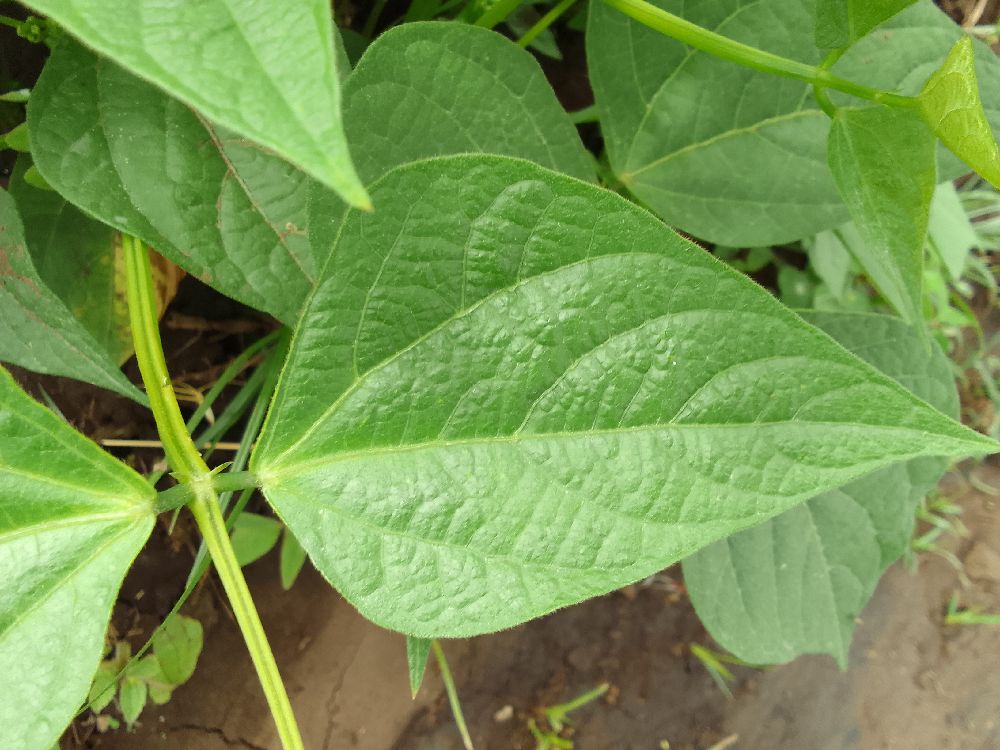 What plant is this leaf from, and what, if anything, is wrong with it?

common bean, healthy
